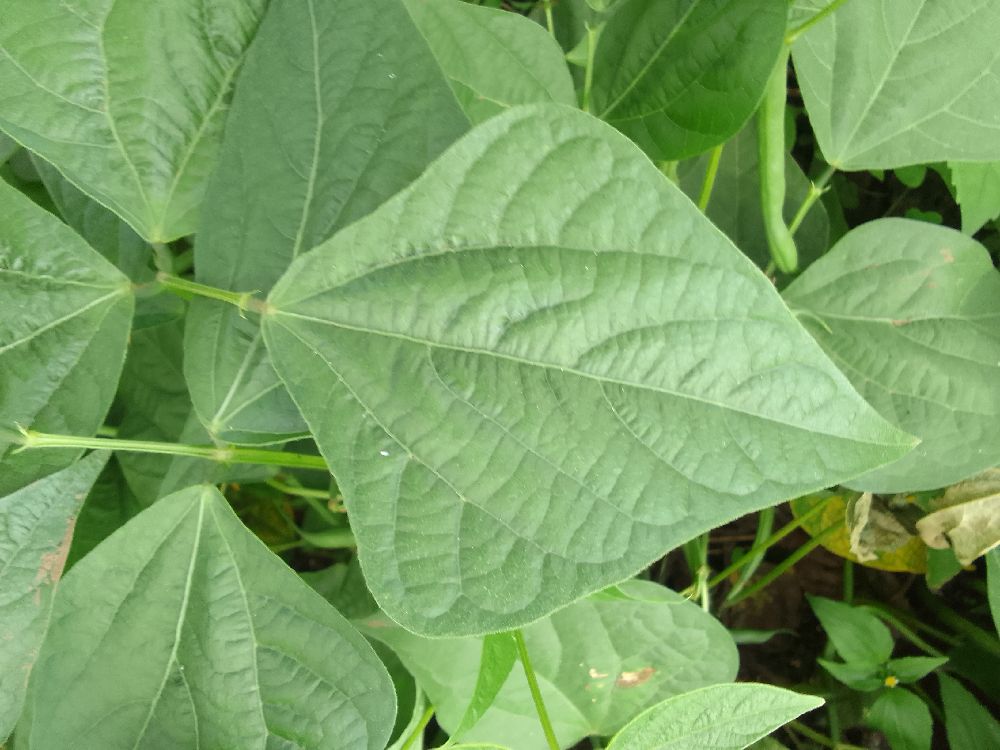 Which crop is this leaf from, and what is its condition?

common bean, healthy
